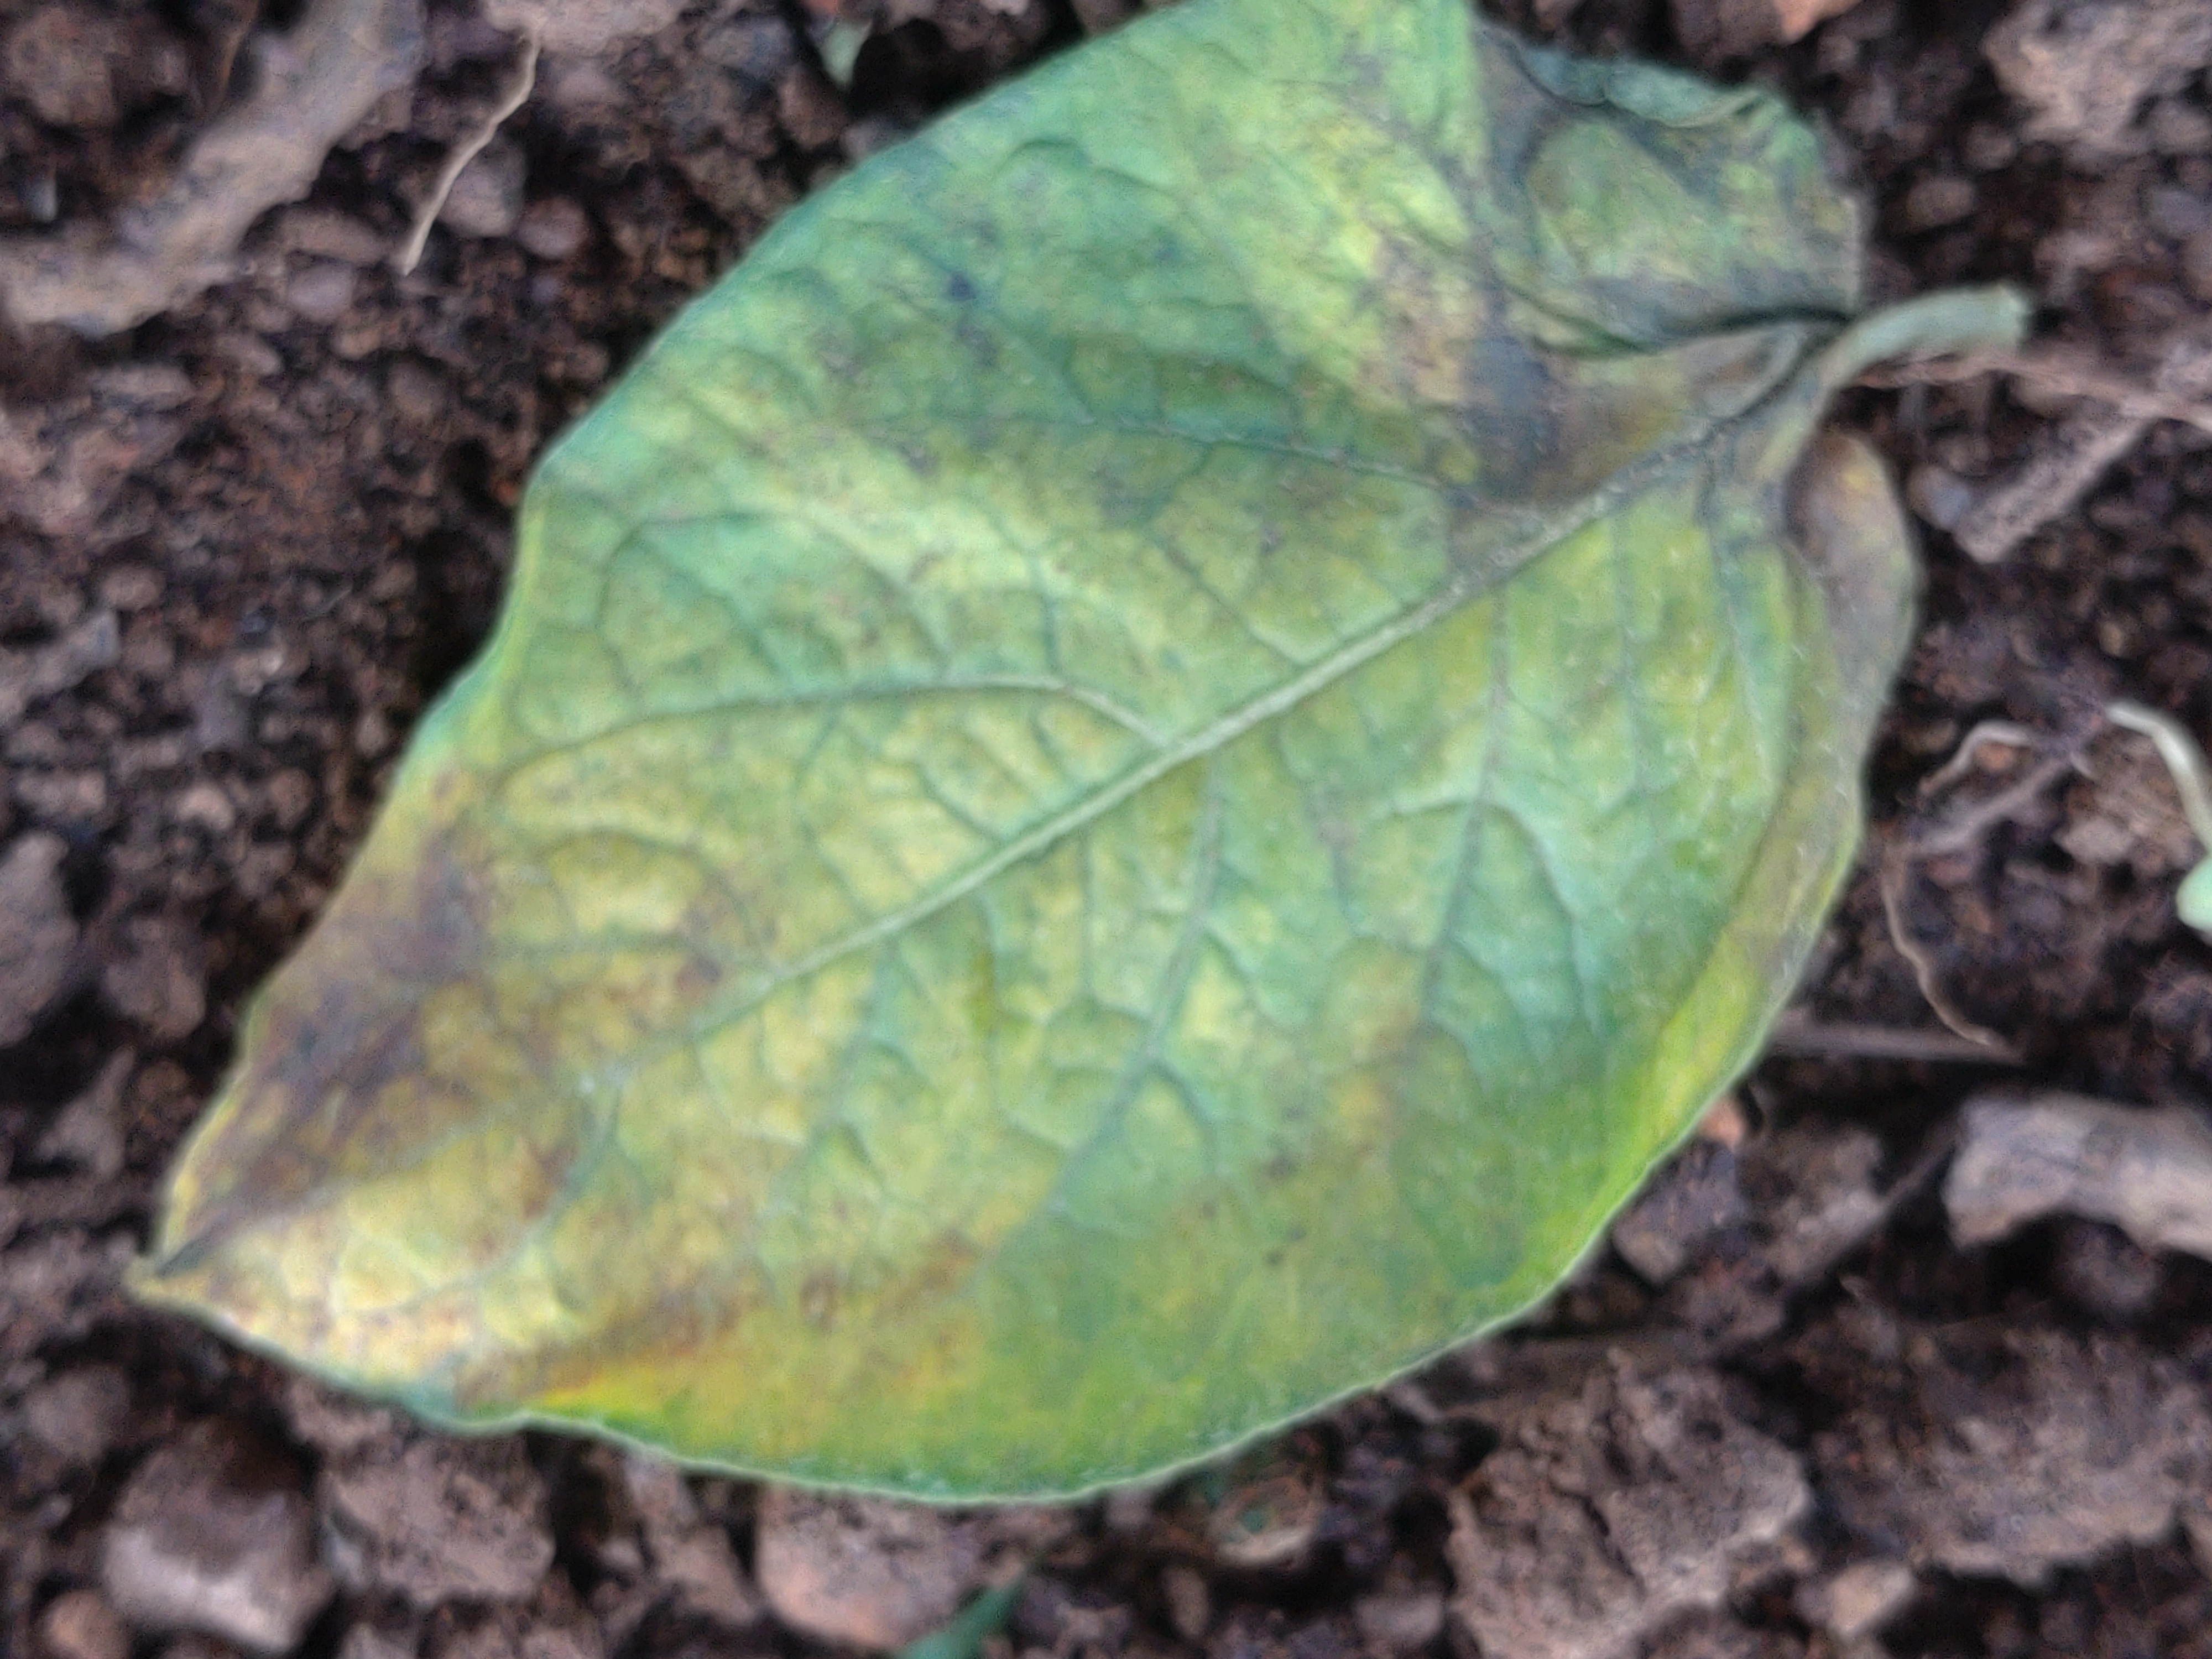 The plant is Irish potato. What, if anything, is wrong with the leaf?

late blight
